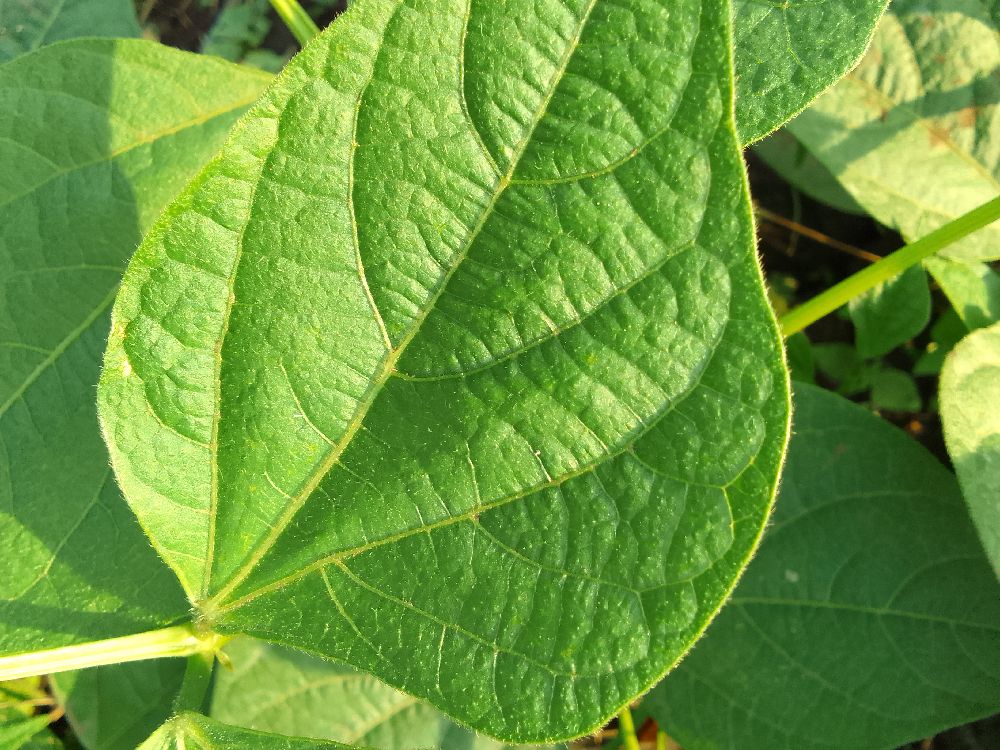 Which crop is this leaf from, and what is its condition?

common bean, healthy
